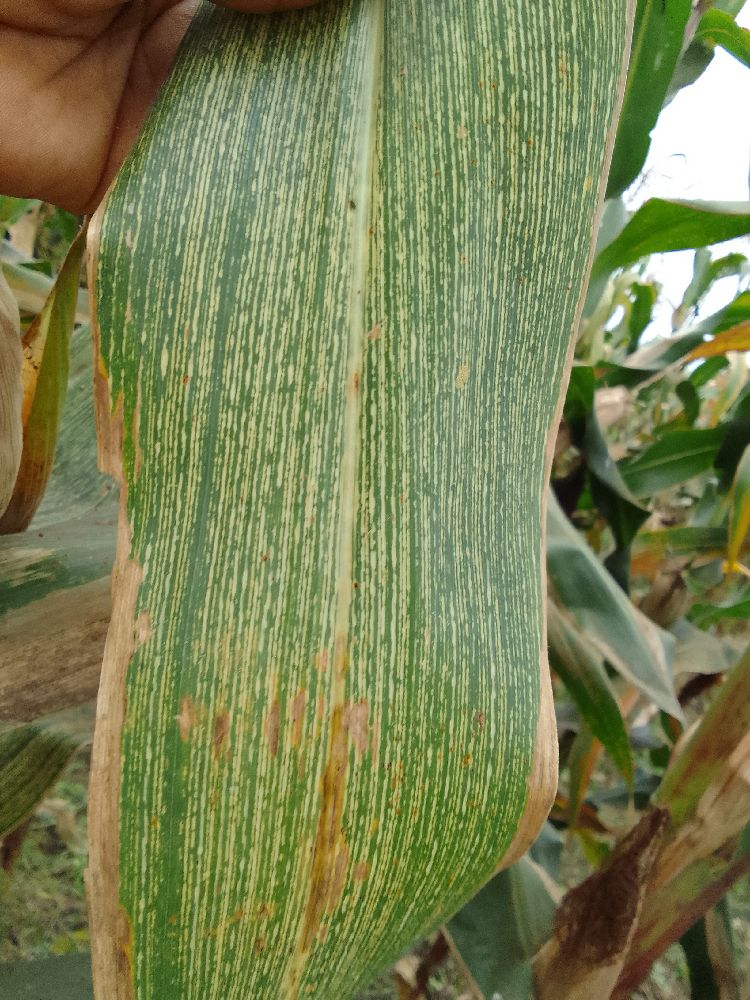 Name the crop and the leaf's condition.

maize, maize streak virus
